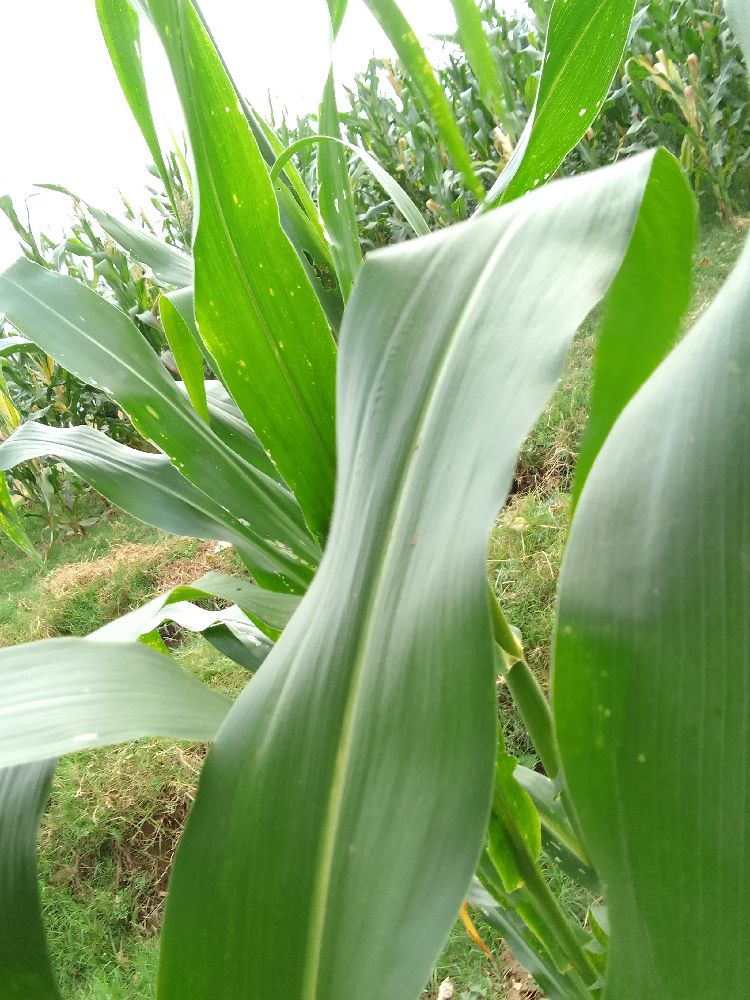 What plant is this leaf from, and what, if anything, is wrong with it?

maize, healthy
